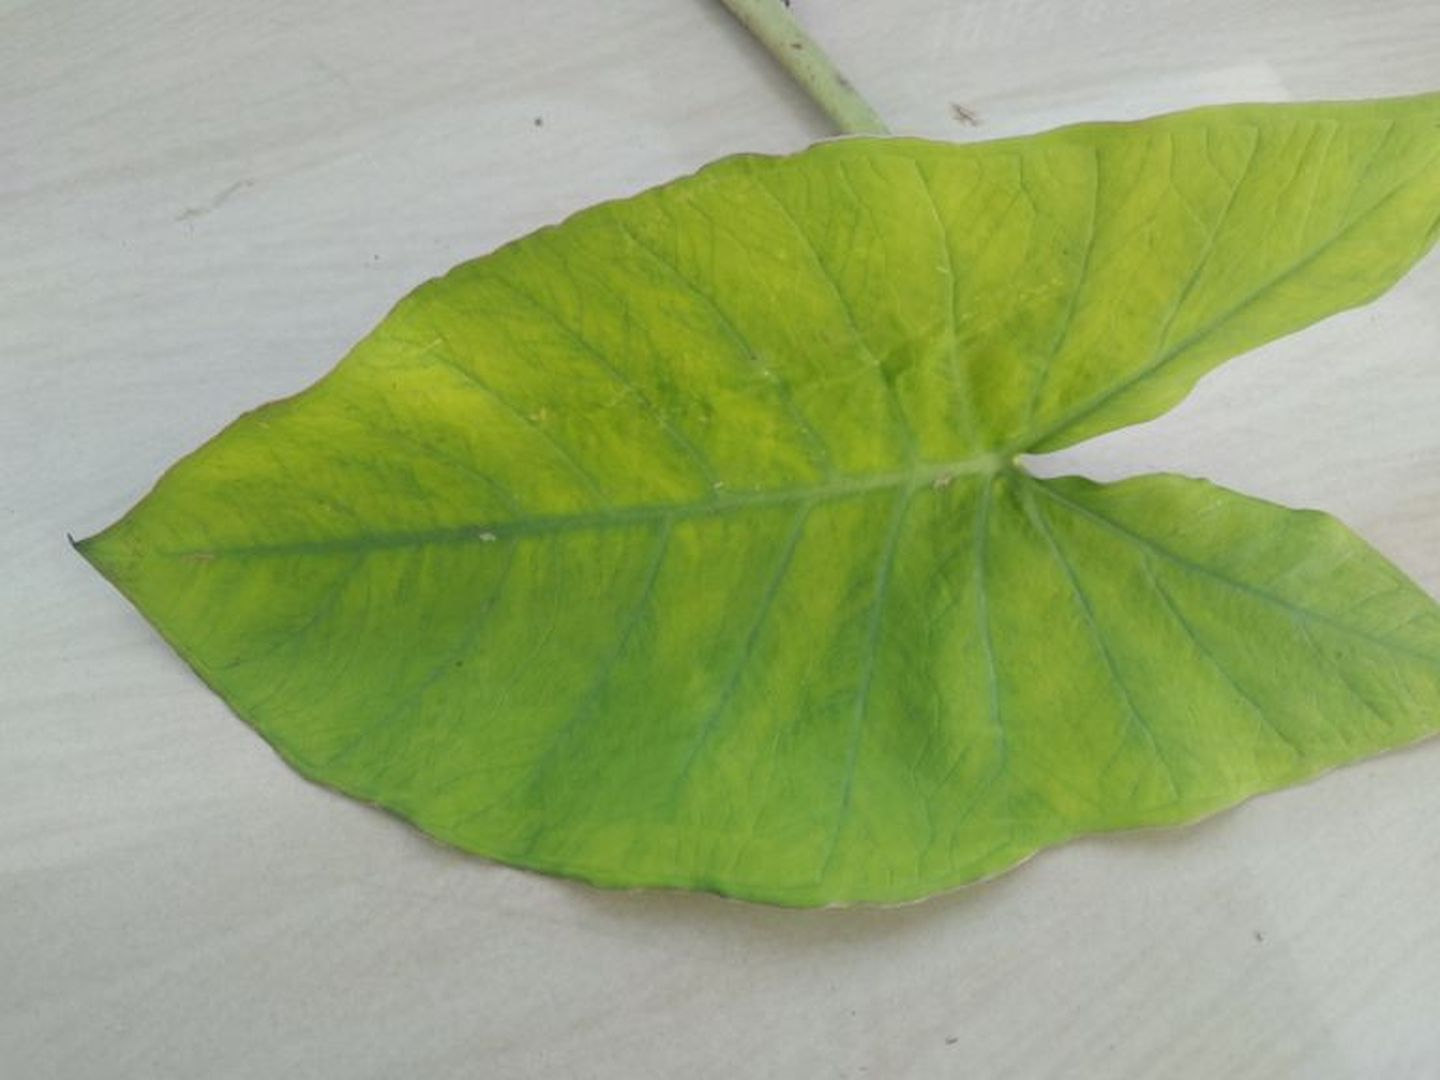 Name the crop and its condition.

taro, mosaic
